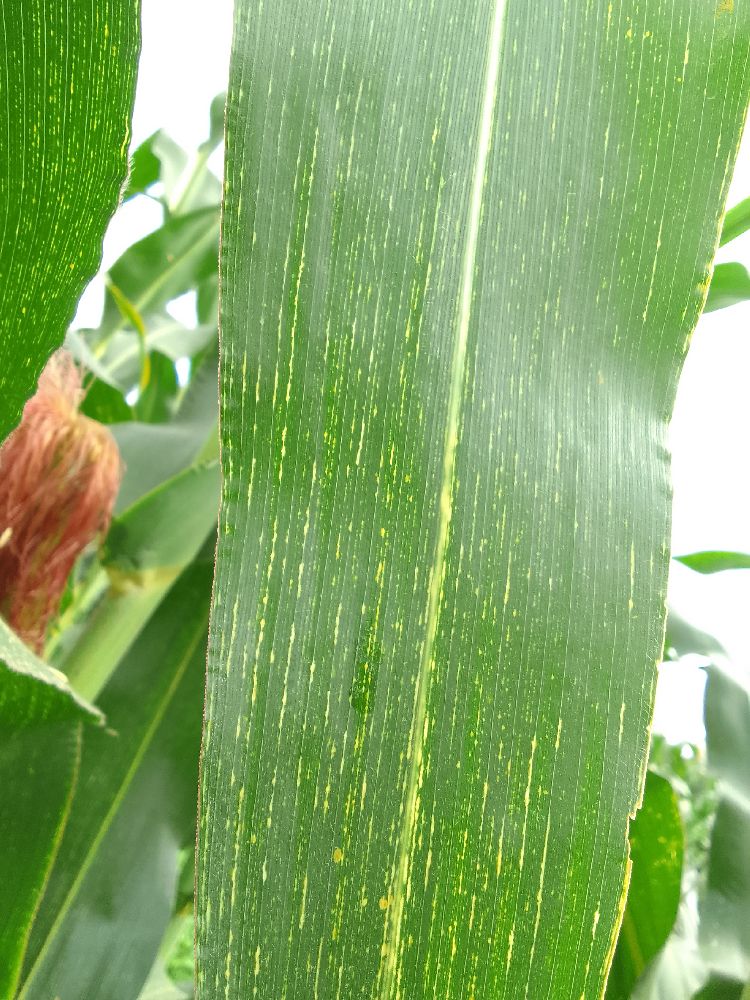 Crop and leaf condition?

maize, maize streak virus
